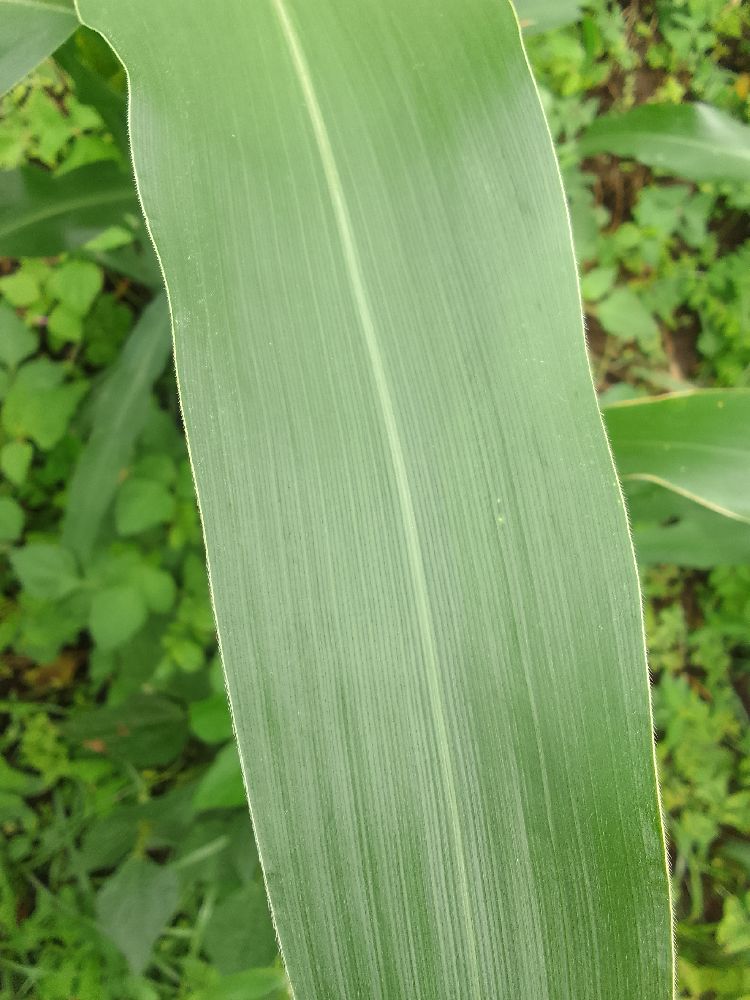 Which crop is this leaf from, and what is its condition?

maize, healthy
